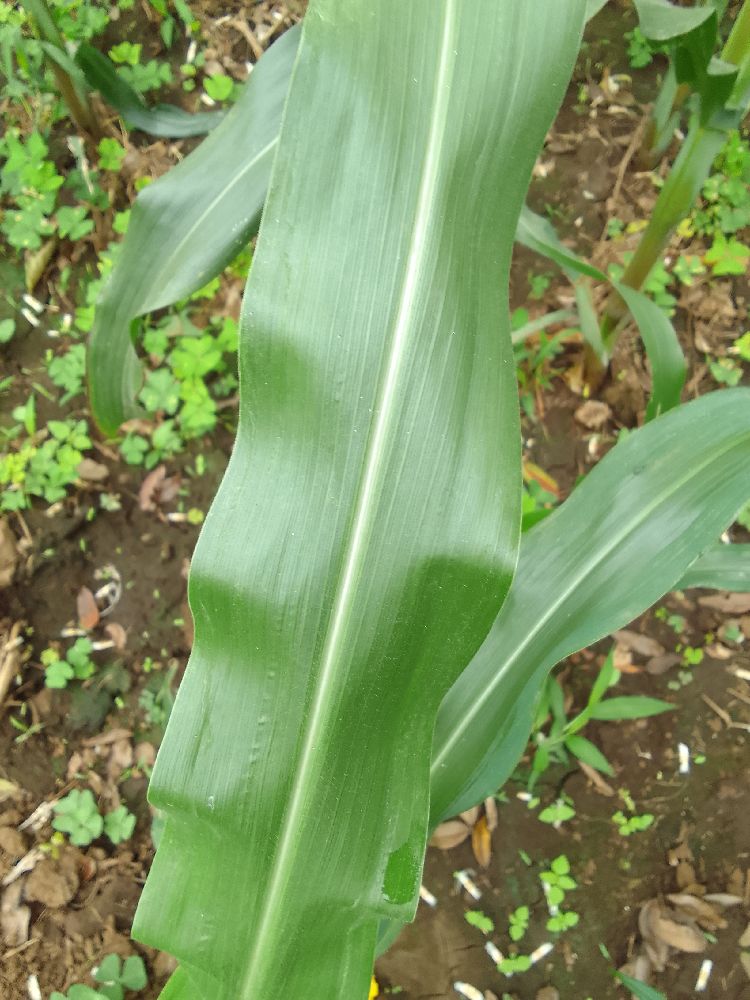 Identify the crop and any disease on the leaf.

maize, healthy
